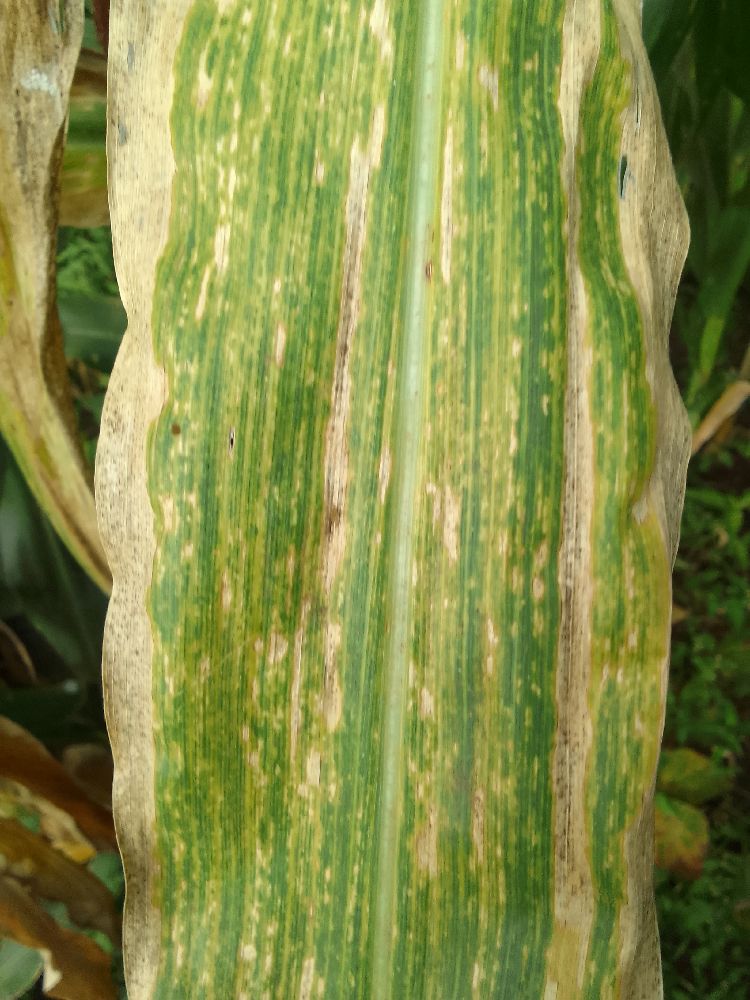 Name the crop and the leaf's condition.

maize, maize lethal necrosis
